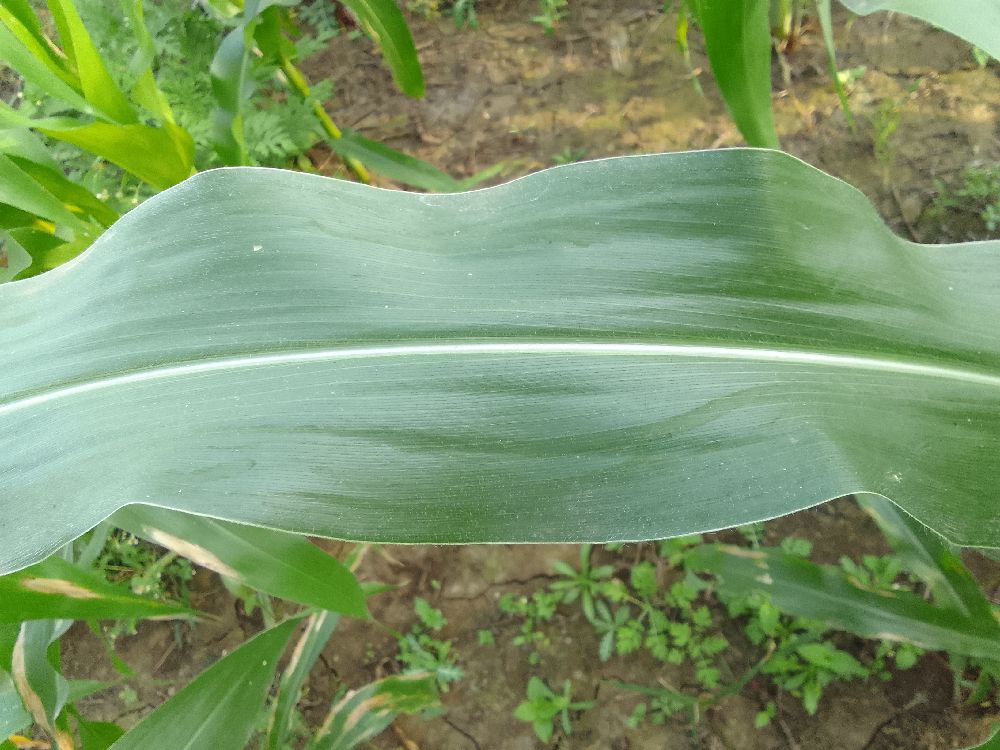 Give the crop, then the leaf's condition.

maize, healthy
